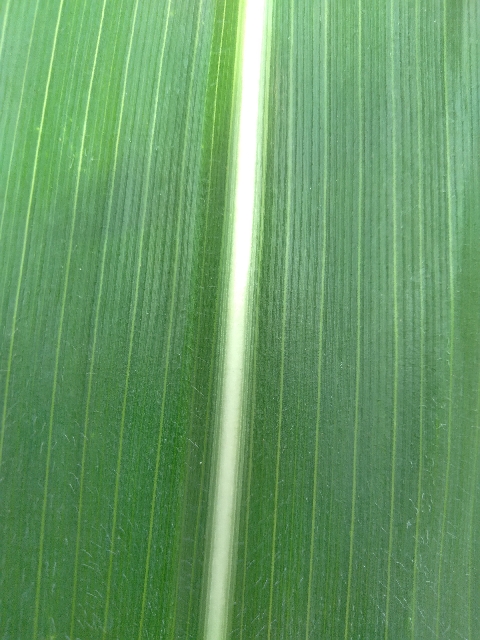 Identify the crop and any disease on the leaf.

maize, healthy
